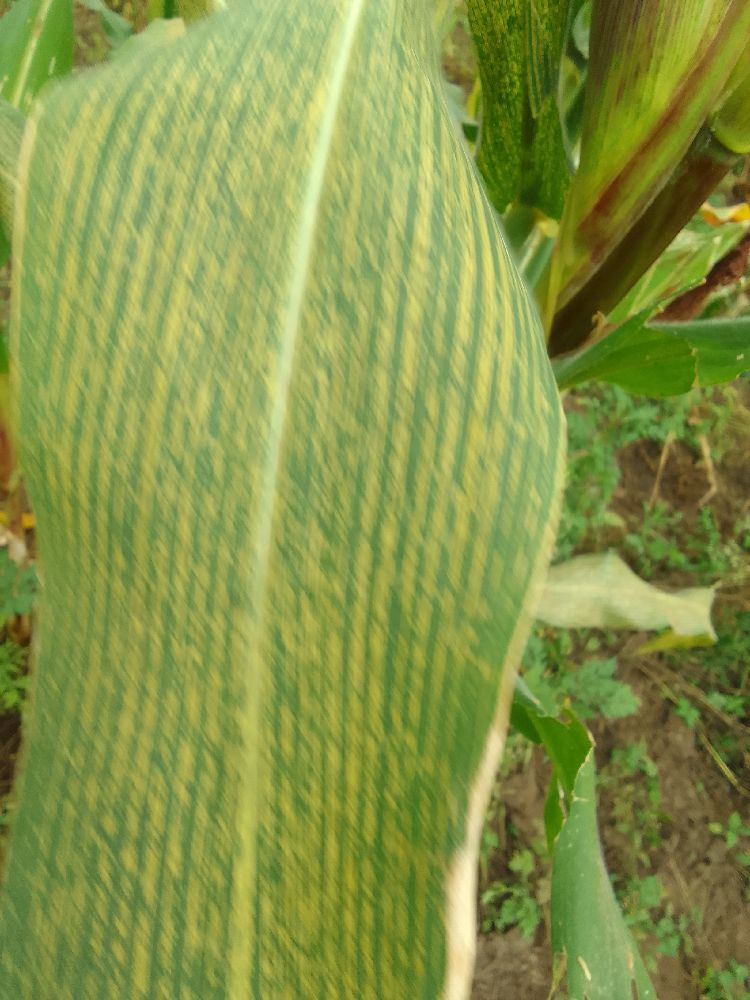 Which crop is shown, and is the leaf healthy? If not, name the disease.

maize, maize streak virus
